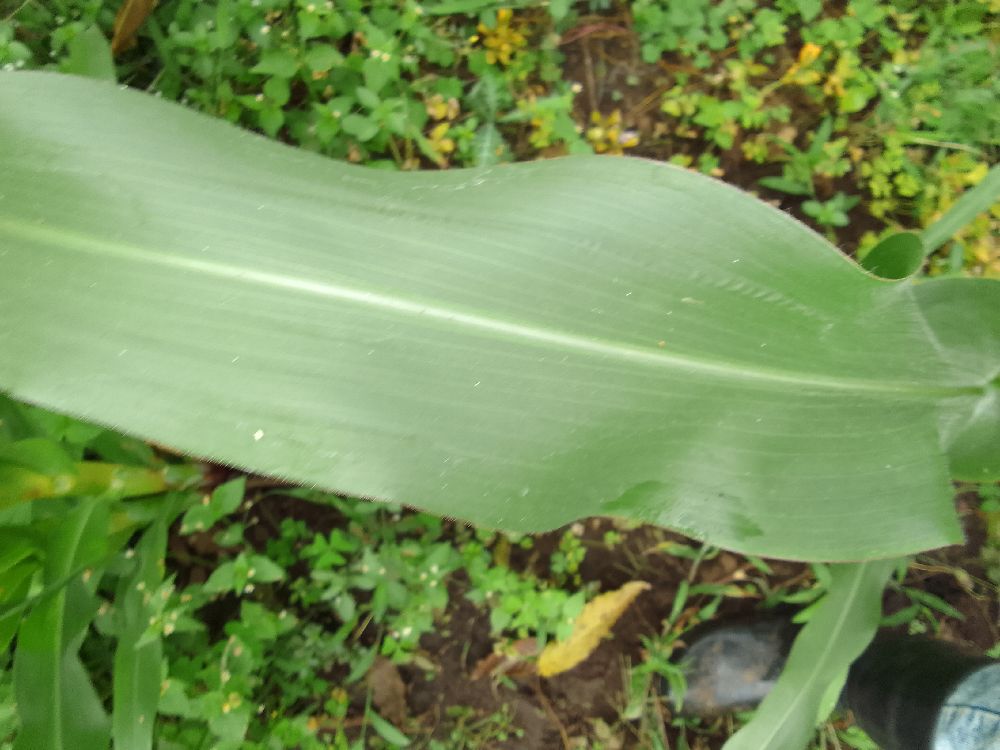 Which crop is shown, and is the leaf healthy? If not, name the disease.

maize, healthy
